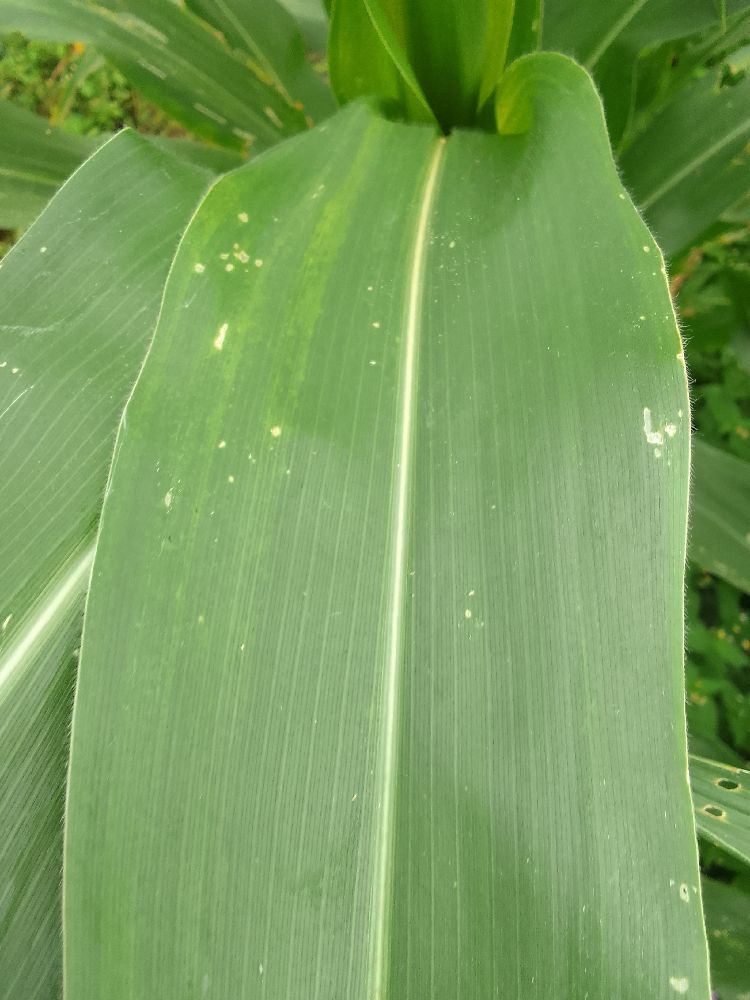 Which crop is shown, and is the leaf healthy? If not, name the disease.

maize, healthy
